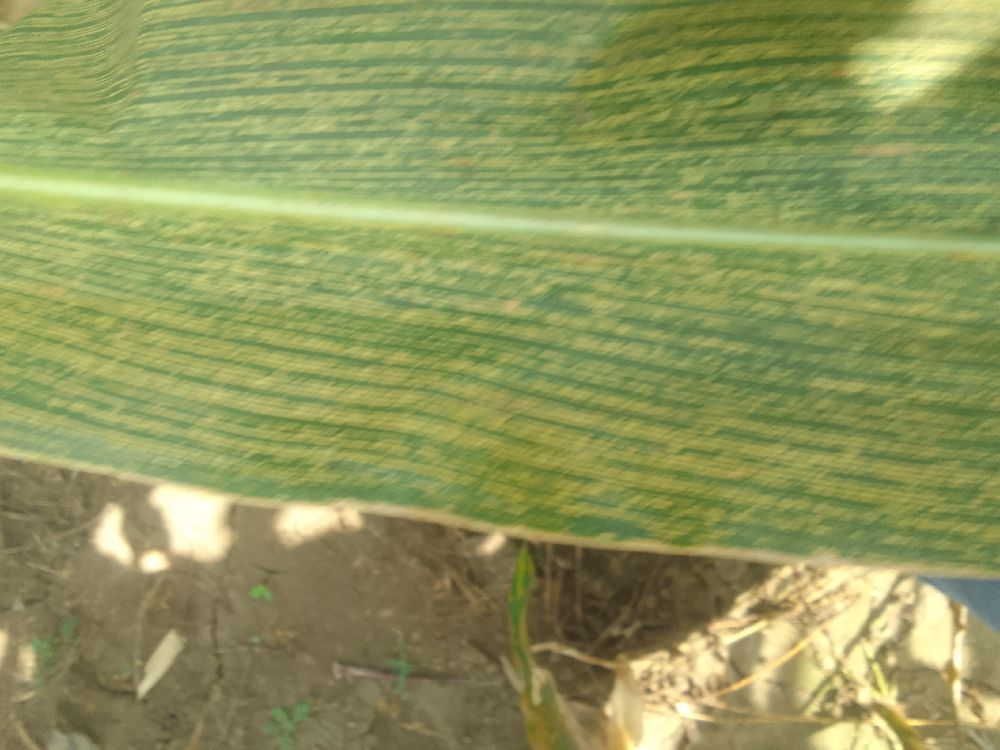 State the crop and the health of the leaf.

maize, maize streak virus
